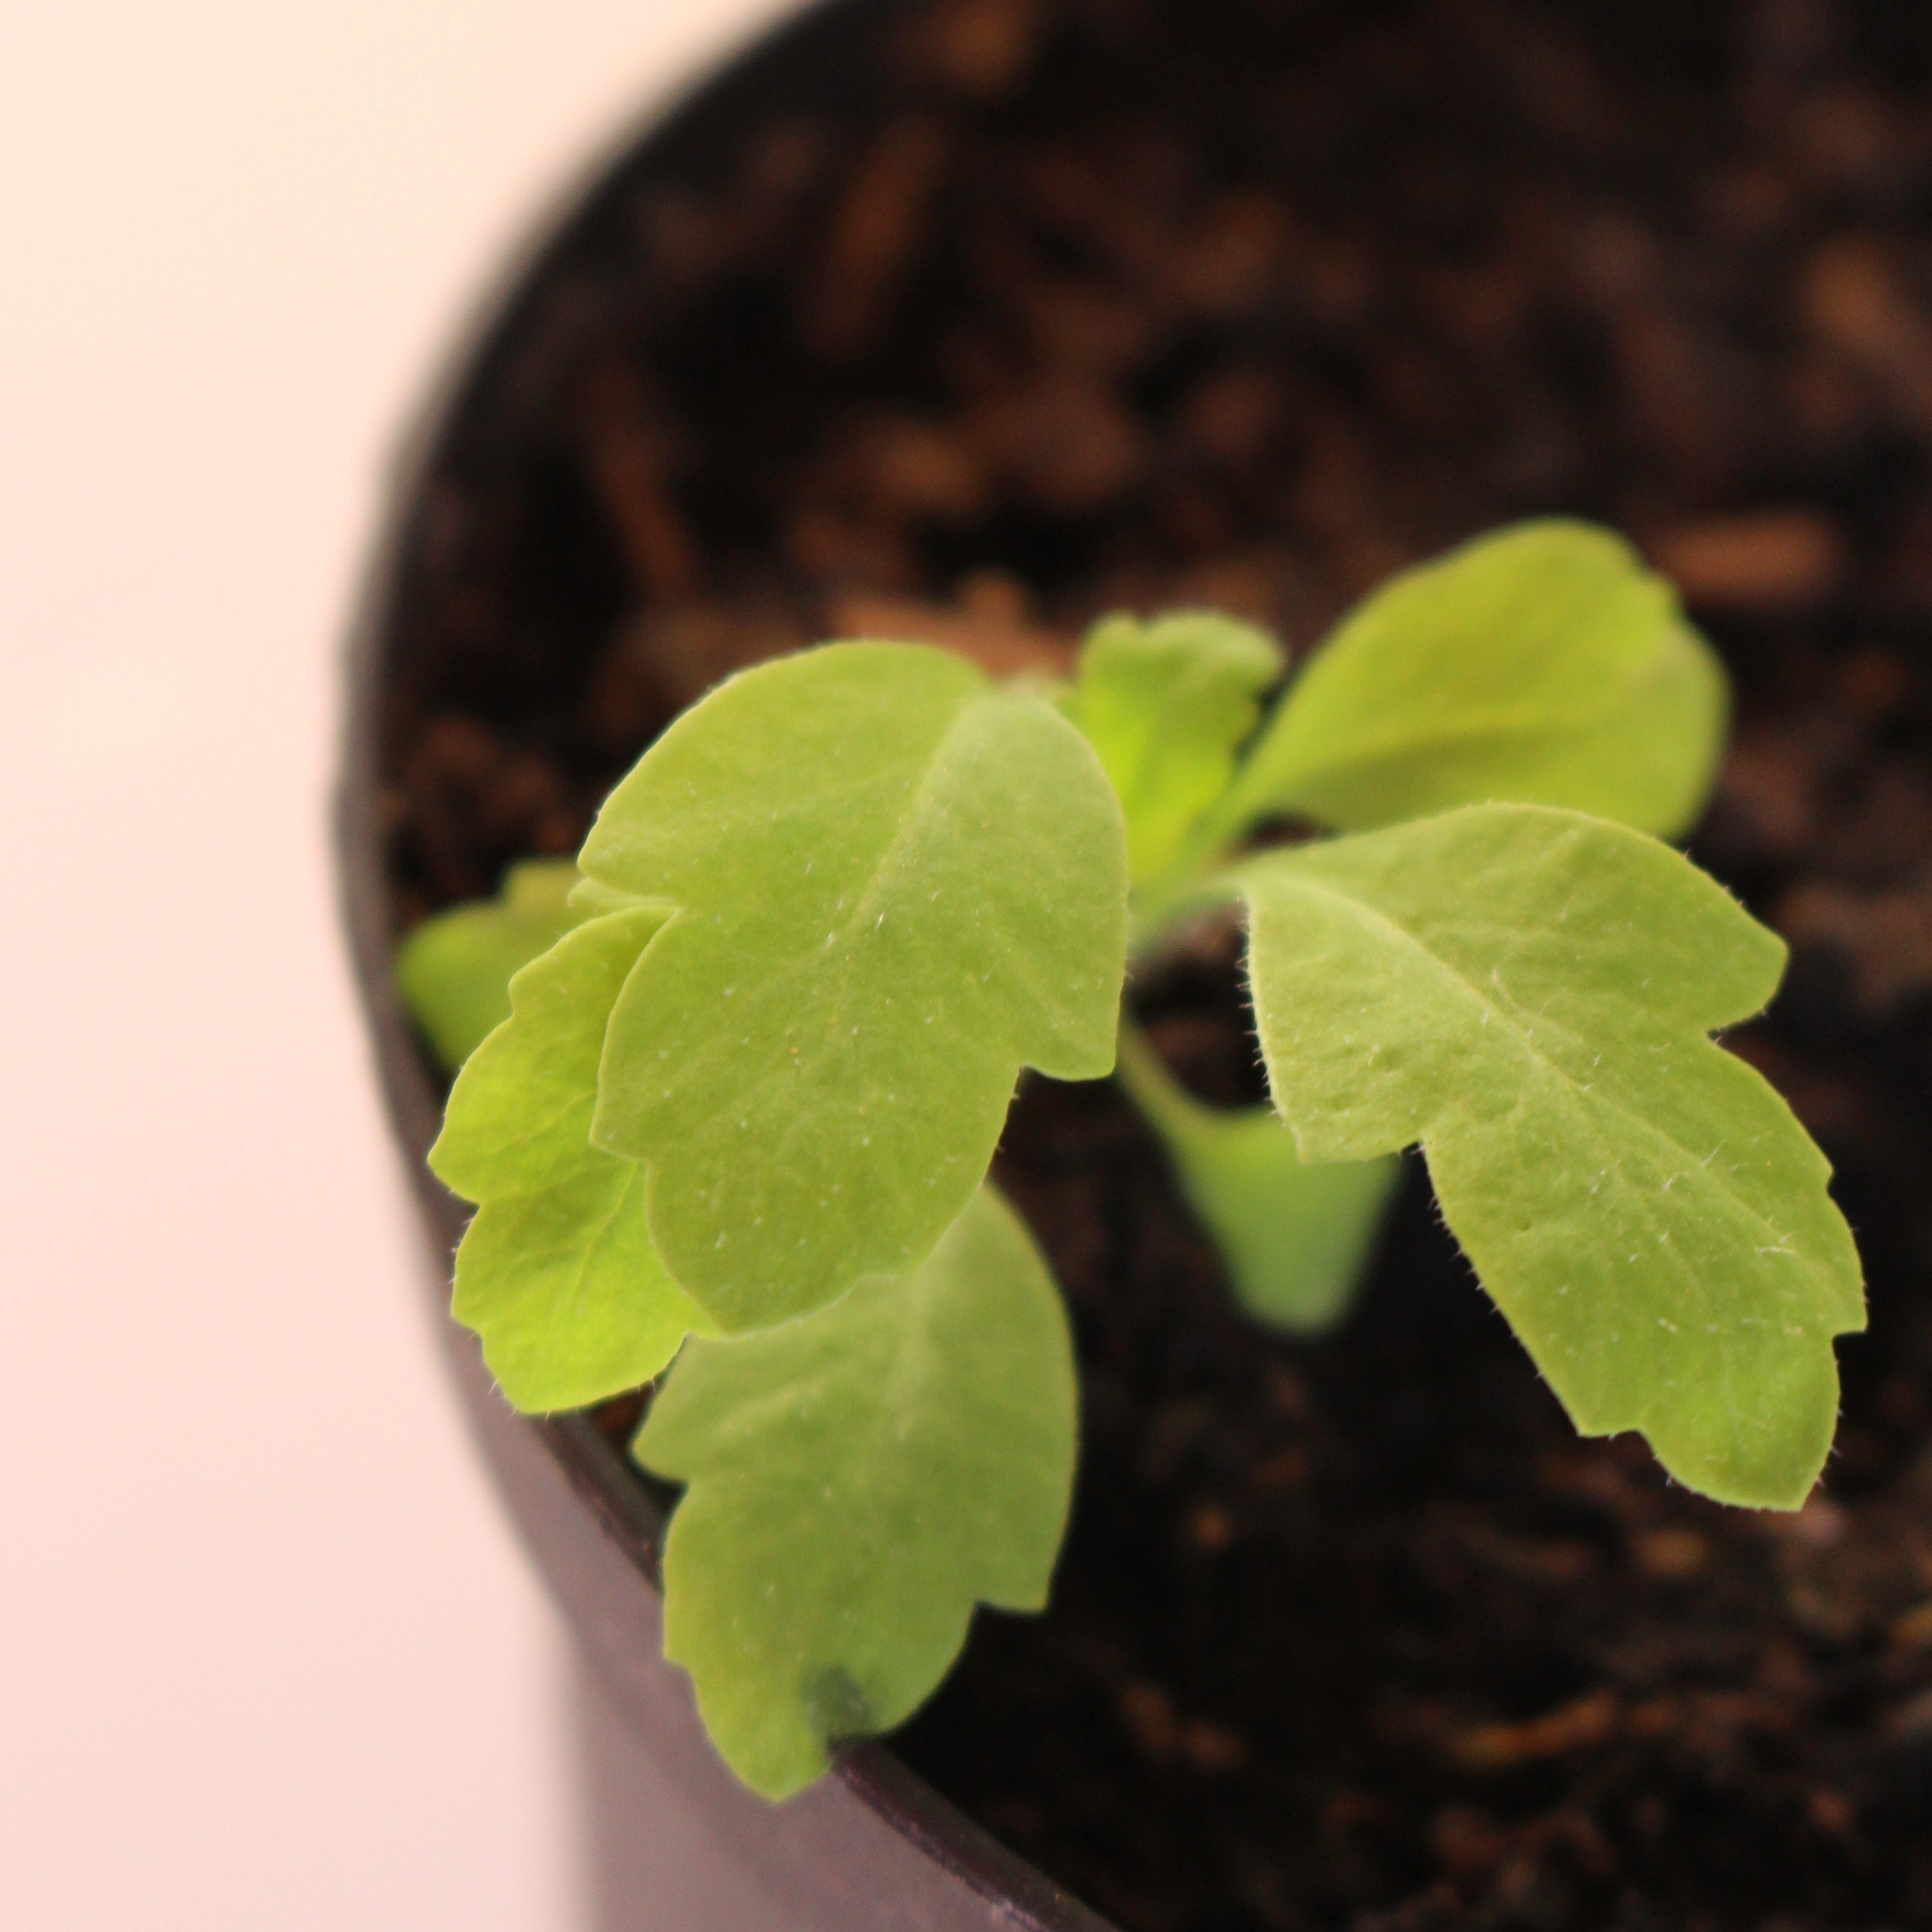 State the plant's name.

Papaver rhoeas
